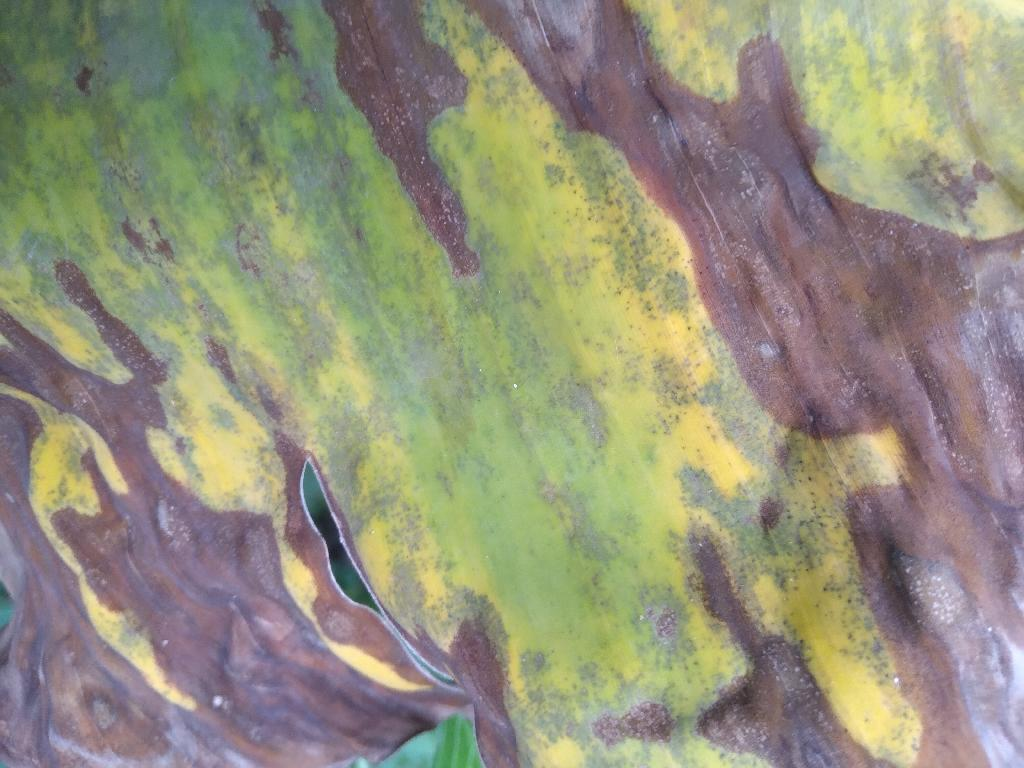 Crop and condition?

banana, black sigatoka
